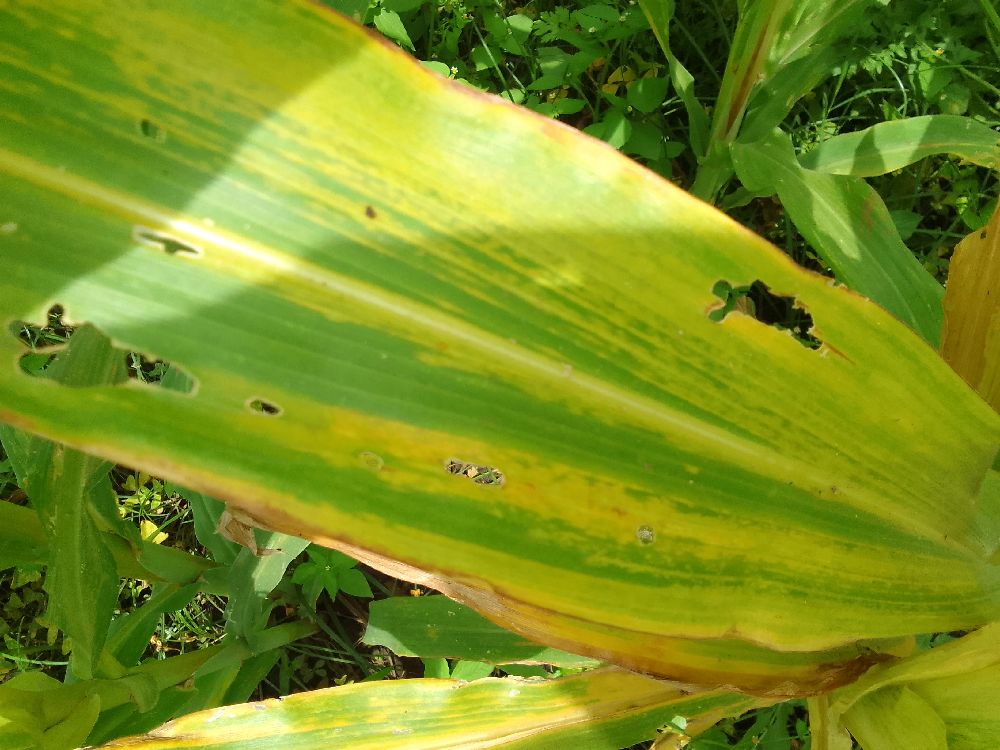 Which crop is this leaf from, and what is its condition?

maize, maize lethal necrosis
